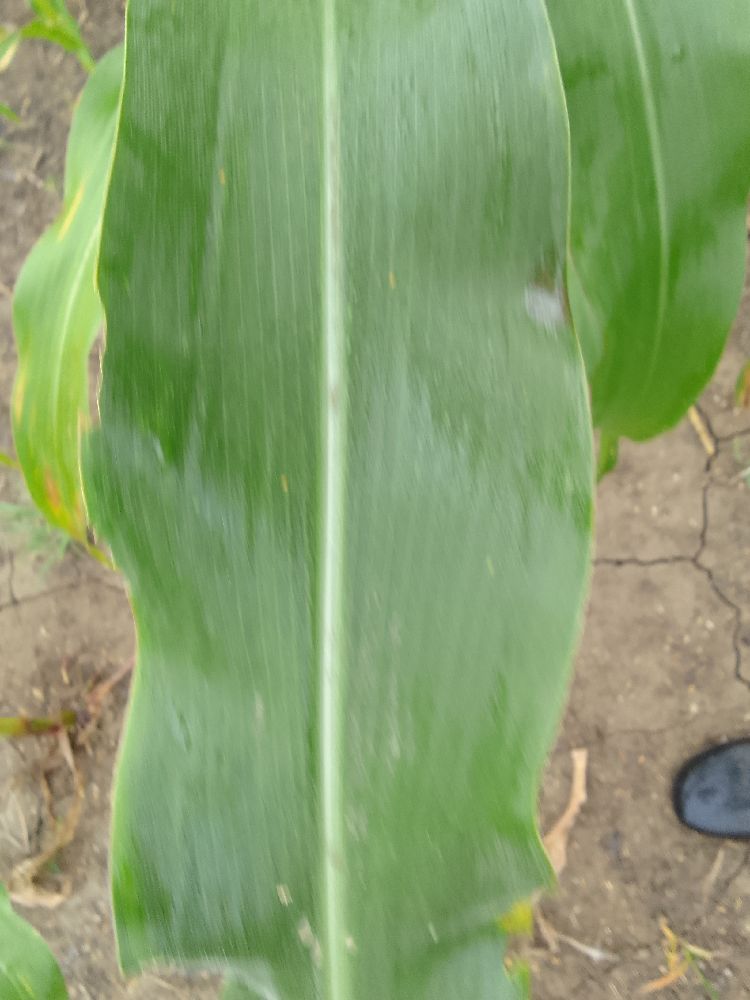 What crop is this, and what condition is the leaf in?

maize, healthy
